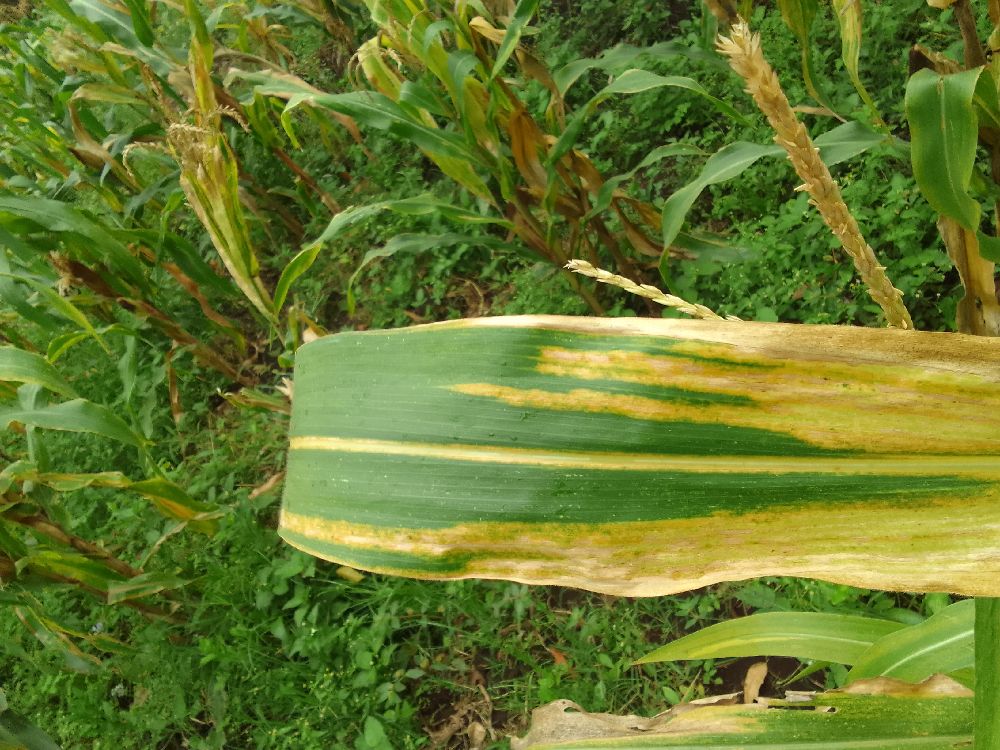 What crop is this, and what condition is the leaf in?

maize, maize lethal necrosis
